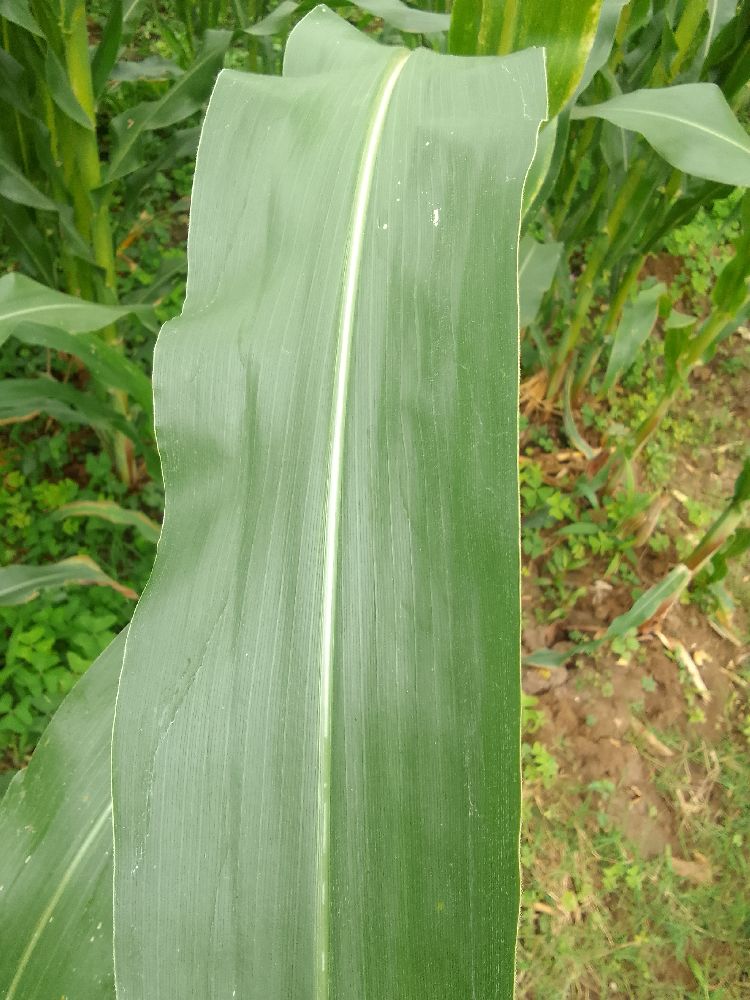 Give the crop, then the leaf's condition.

maize, healthy
